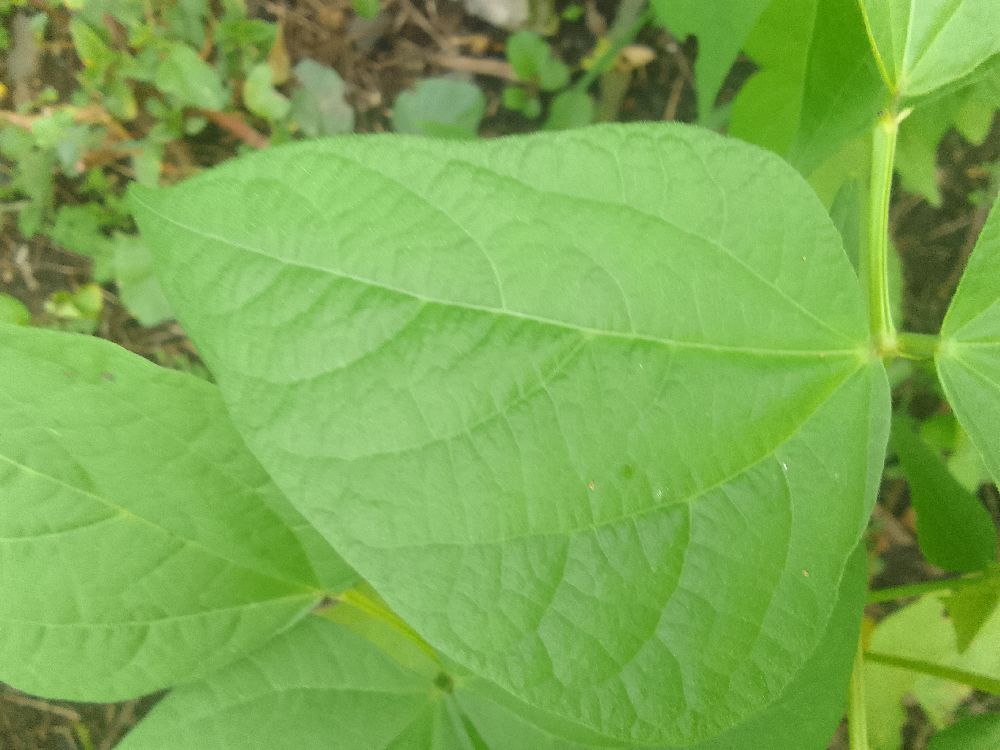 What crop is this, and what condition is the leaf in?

common bean, healthy
